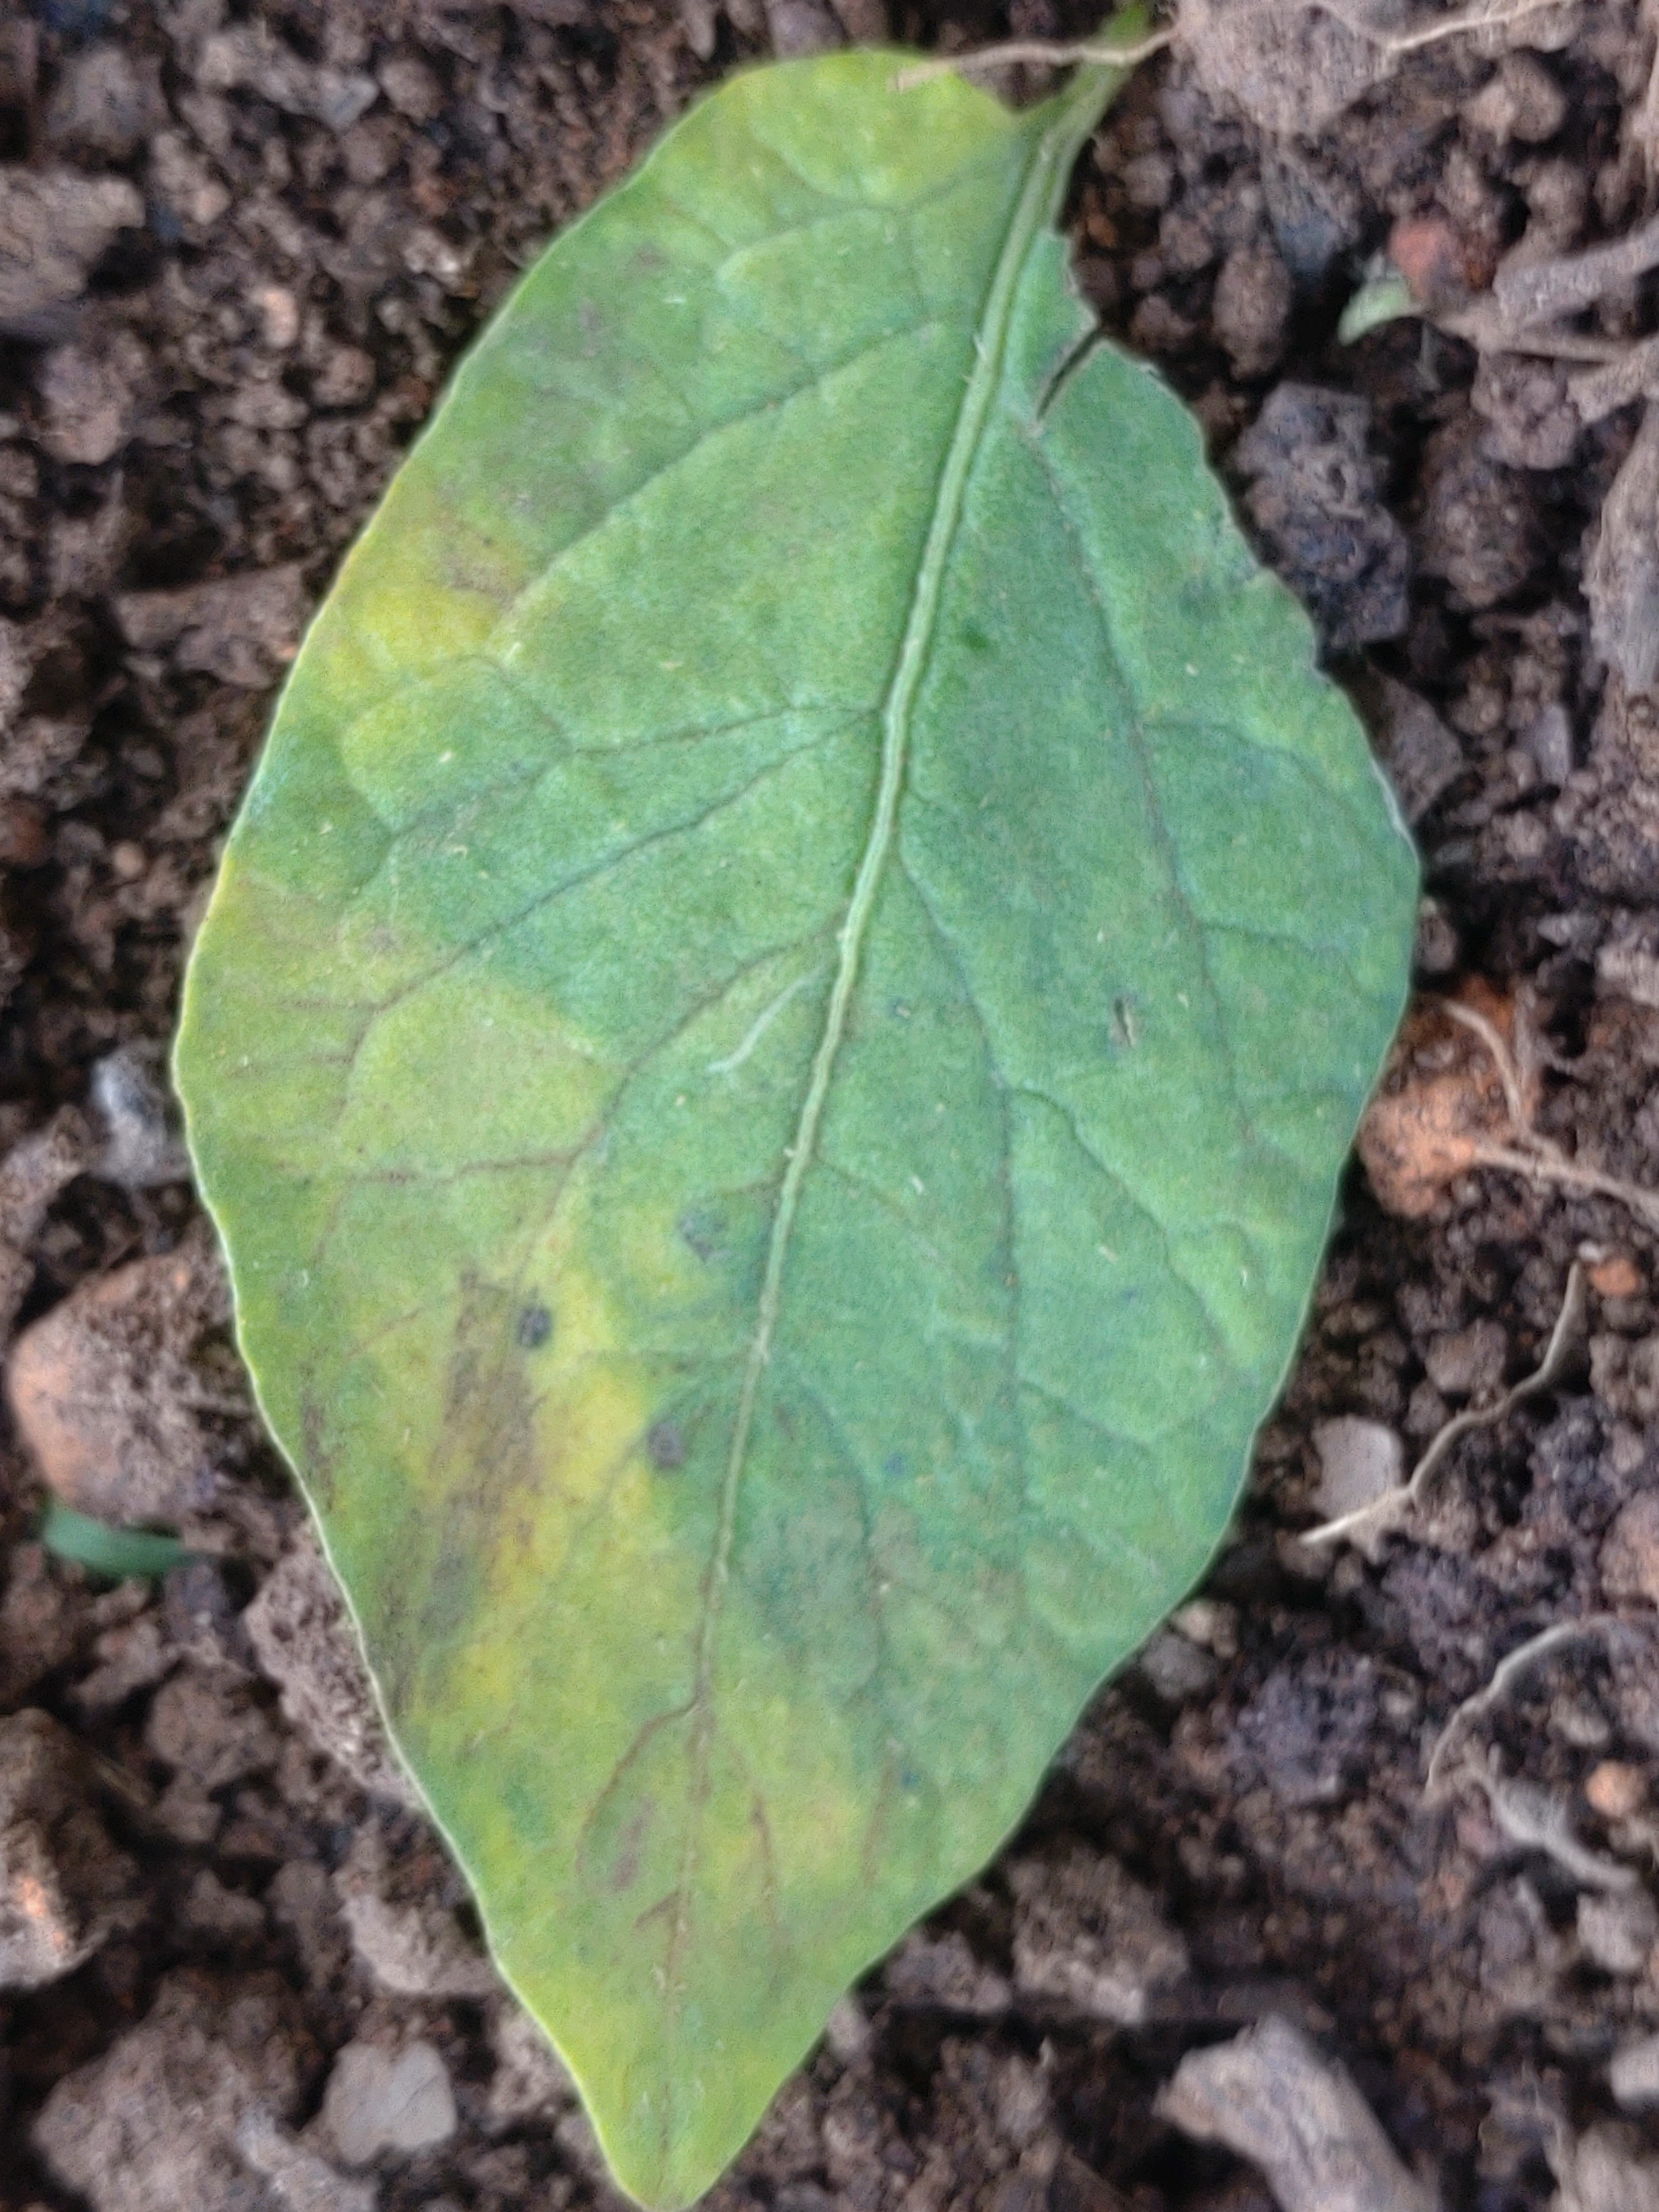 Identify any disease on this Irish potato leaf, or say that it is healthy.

late blight
